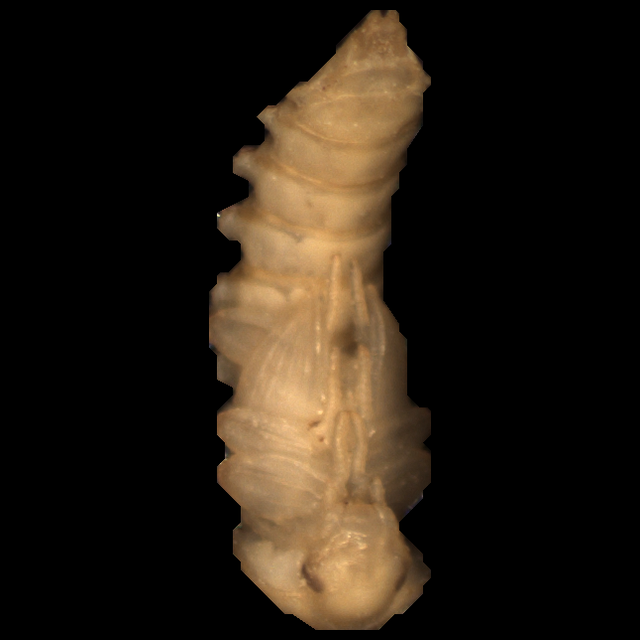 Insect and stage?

mealworm pupa
